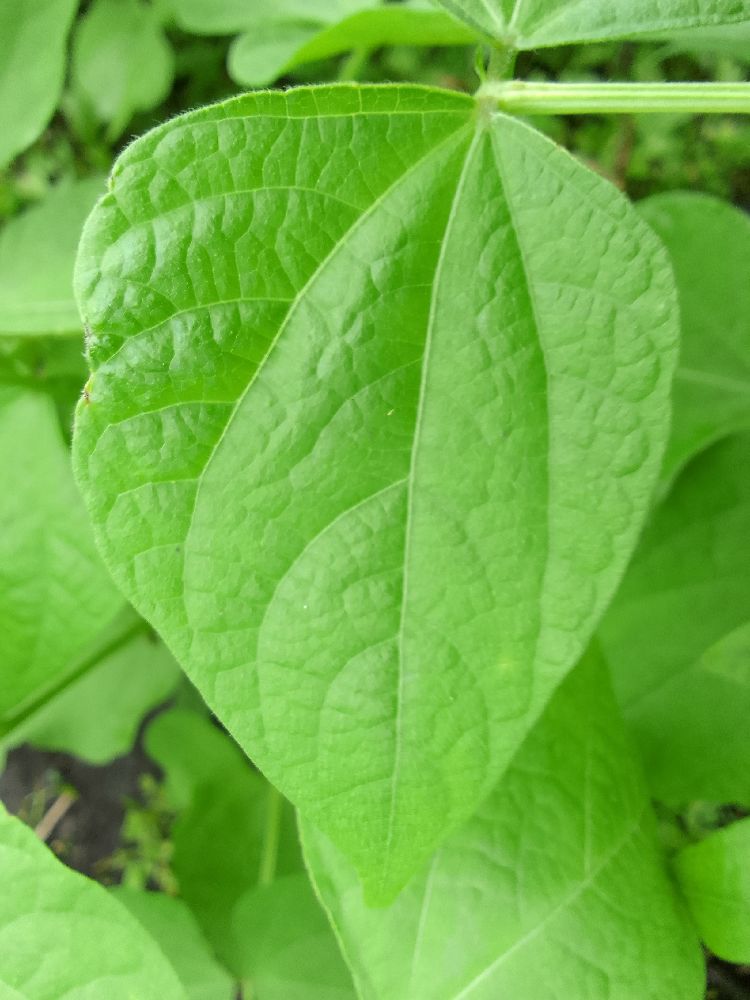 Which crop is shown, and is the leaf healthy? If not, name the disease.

common bean, healthy
